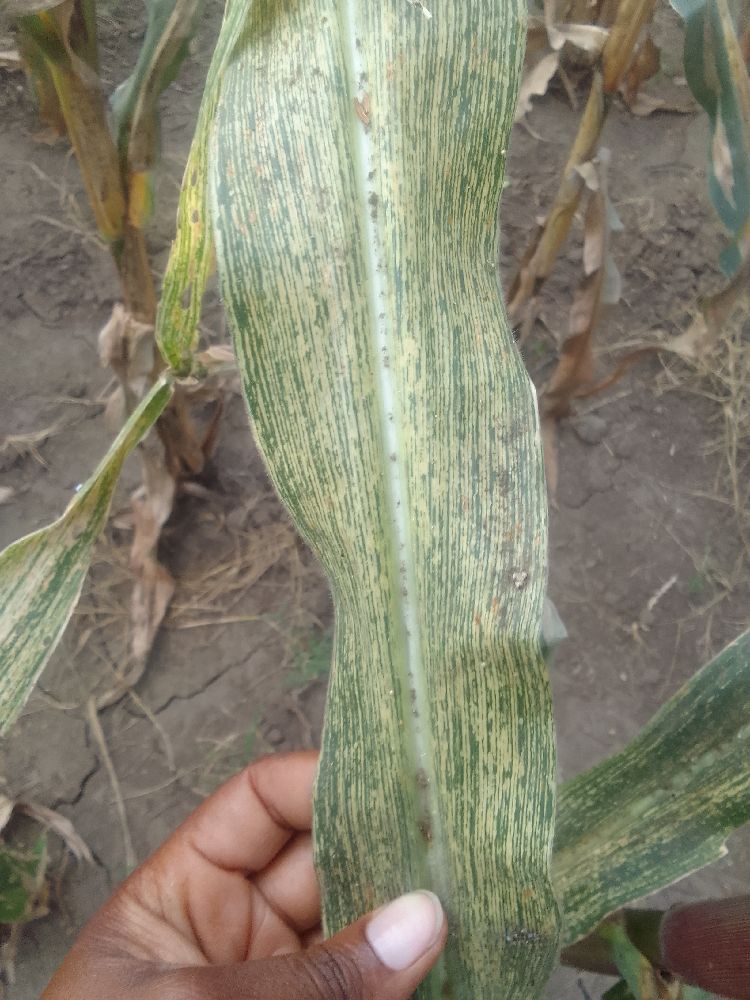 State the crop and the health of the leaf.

maize, maize streak virus
